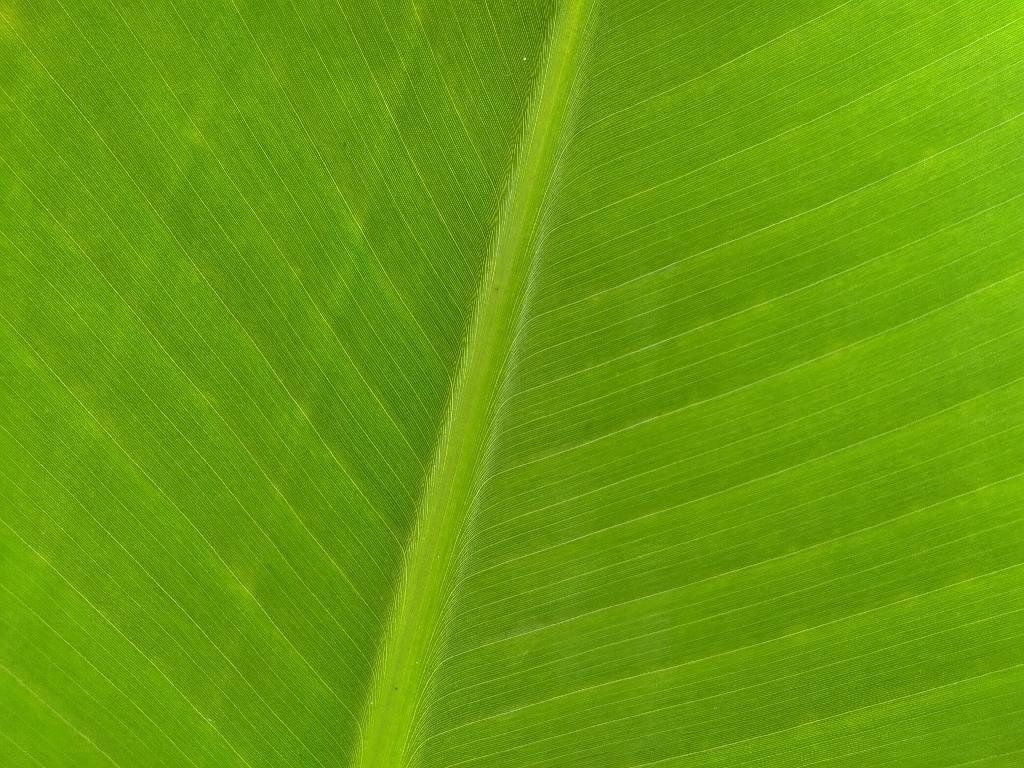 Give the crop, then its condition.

banana, healthy
